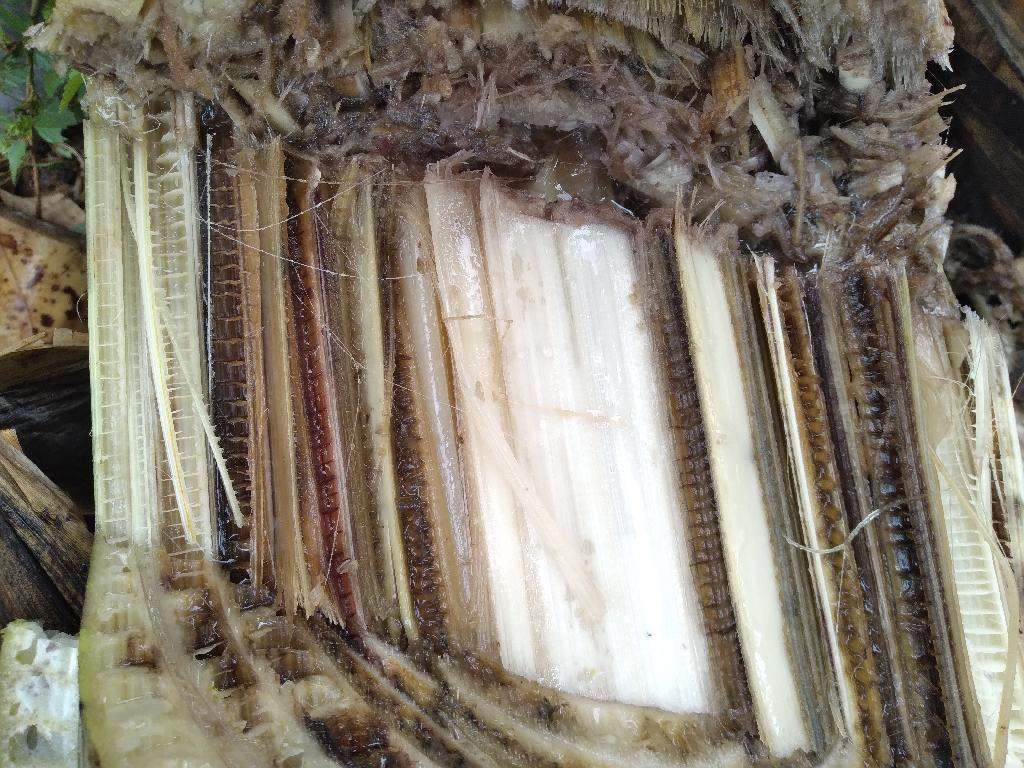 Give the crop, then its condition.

banana, fusarium wilt race 1
